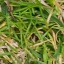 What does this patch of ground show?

grass
